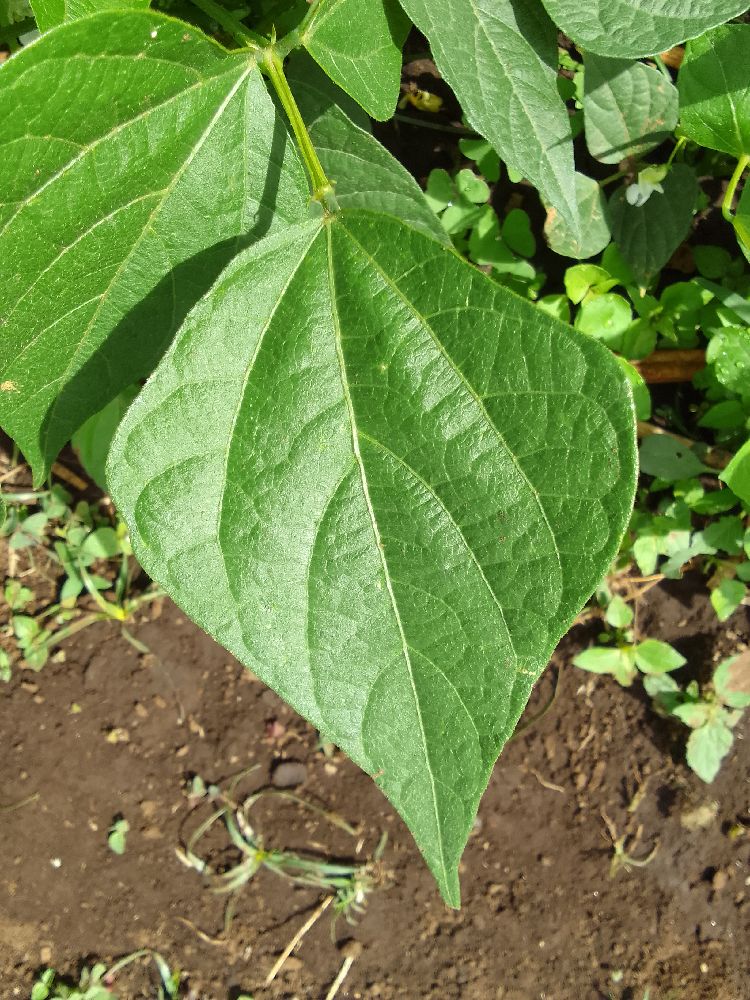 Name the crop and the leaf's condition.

common bean, healthy
